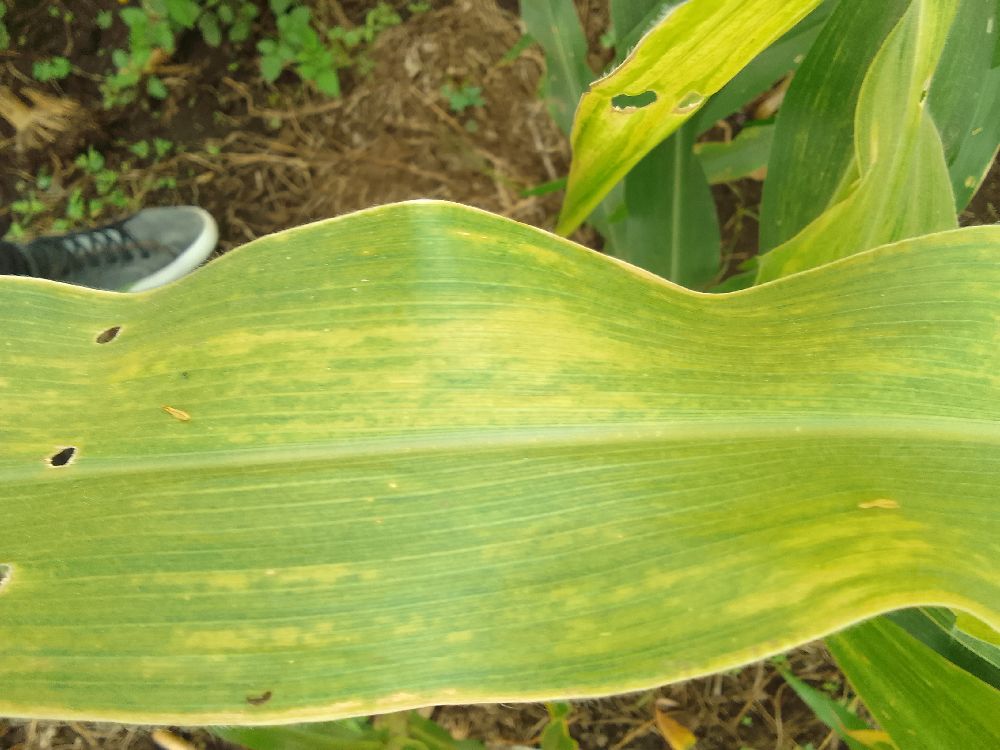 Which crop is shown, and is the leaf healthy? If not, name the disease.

maize, maize lethal necrosis
